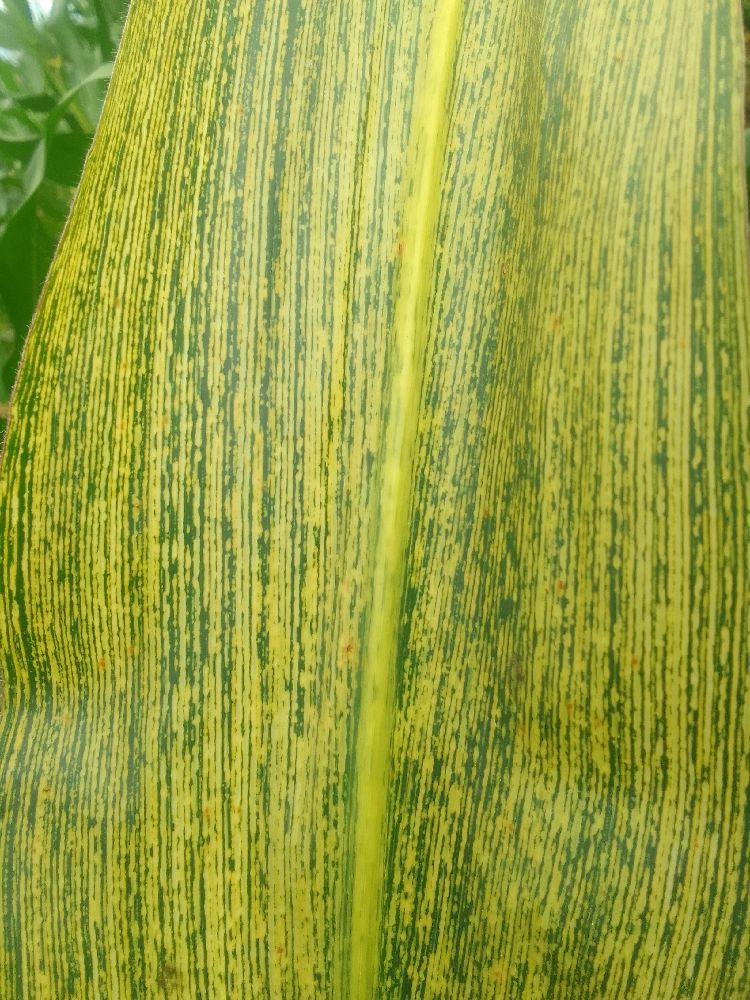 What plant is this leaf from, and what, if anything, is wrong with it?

maize, maize streak virus
